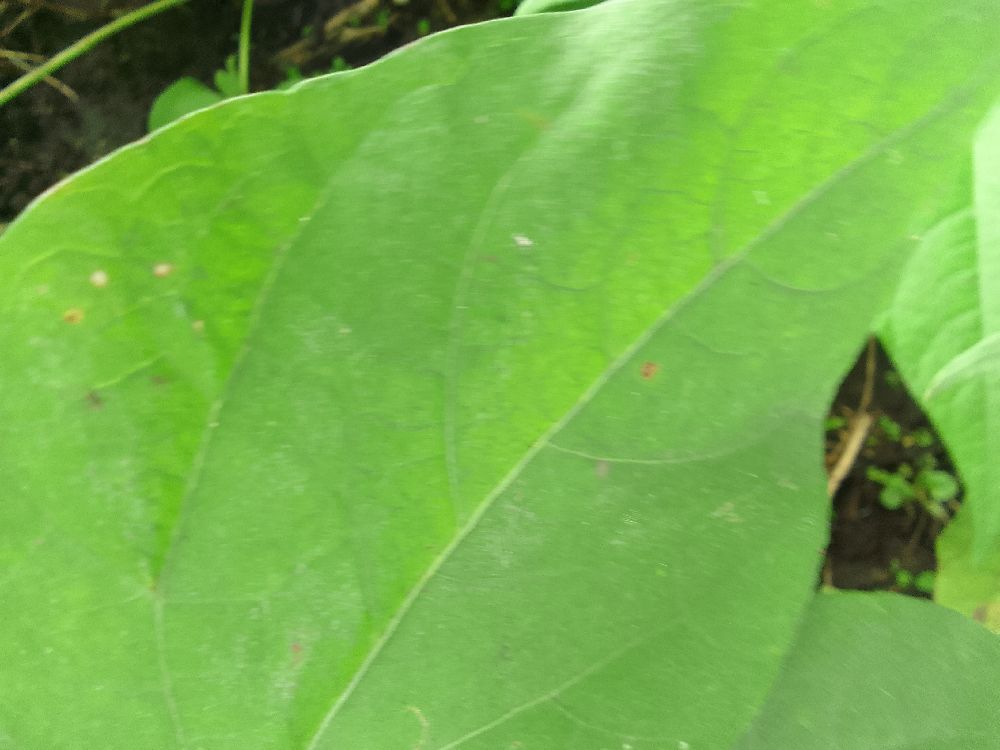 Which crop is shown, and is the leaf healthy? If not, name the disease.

common bean, healthy
